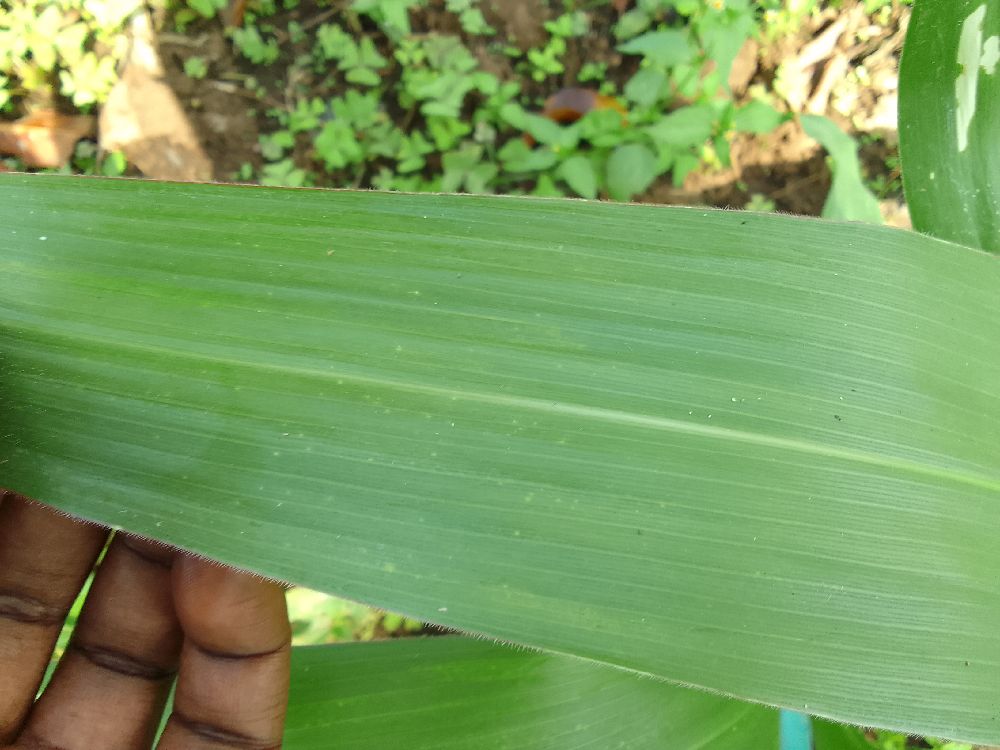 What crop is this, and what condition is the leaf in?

maize, healthy
